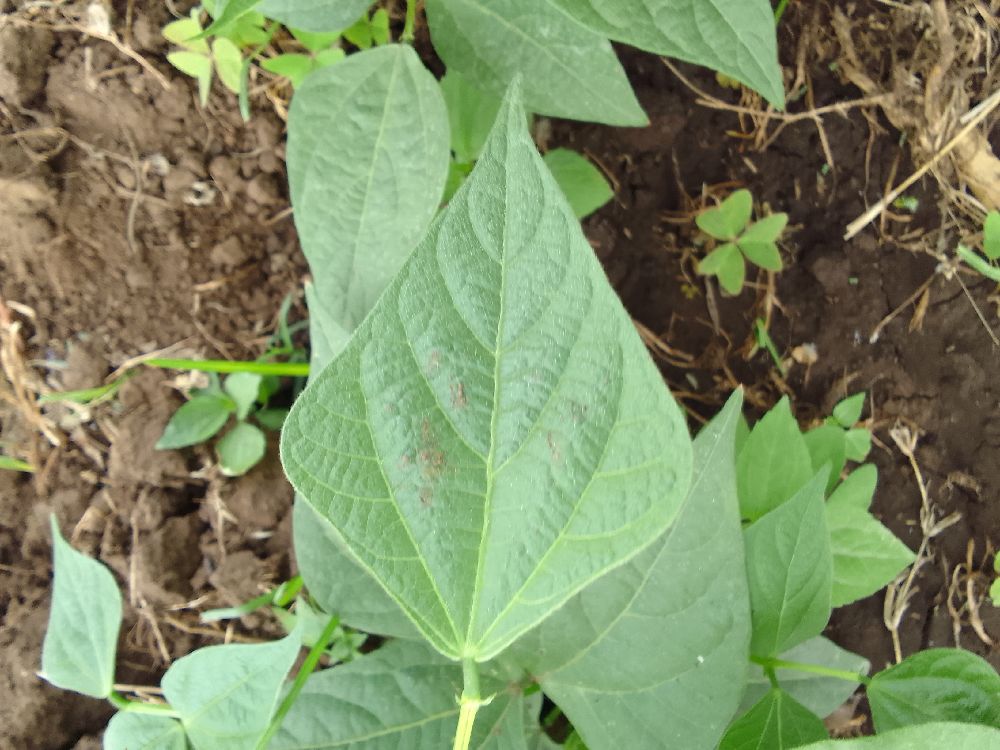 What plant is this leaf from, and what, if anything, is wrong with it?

common bean, healthy
